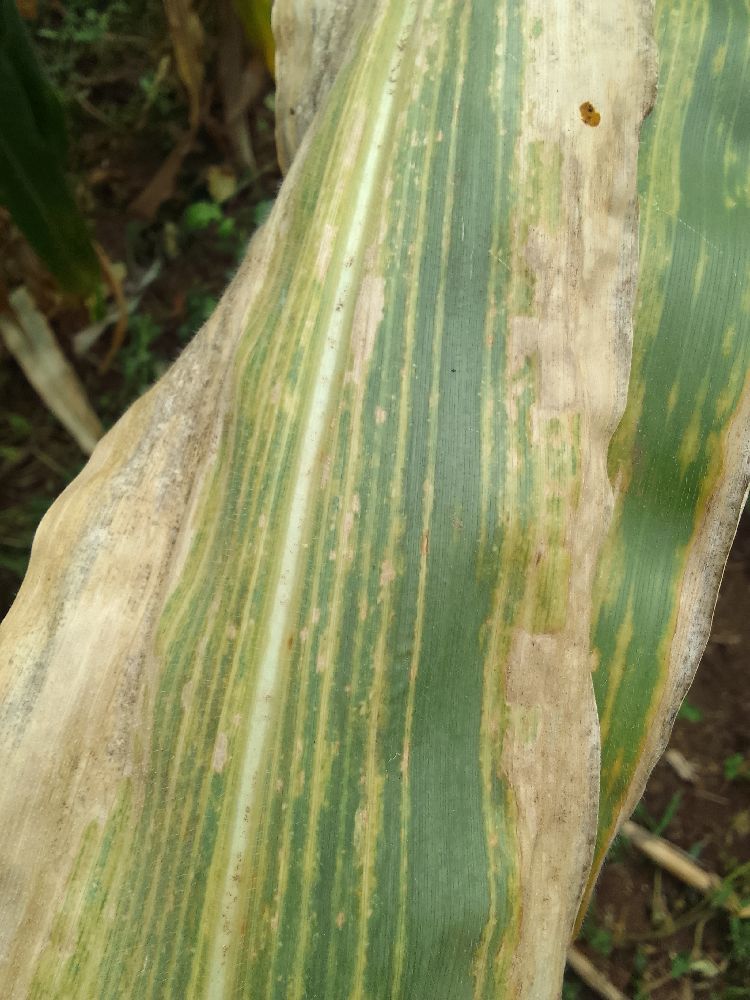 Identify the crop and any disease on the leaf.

maize, maize lethal necrosis
